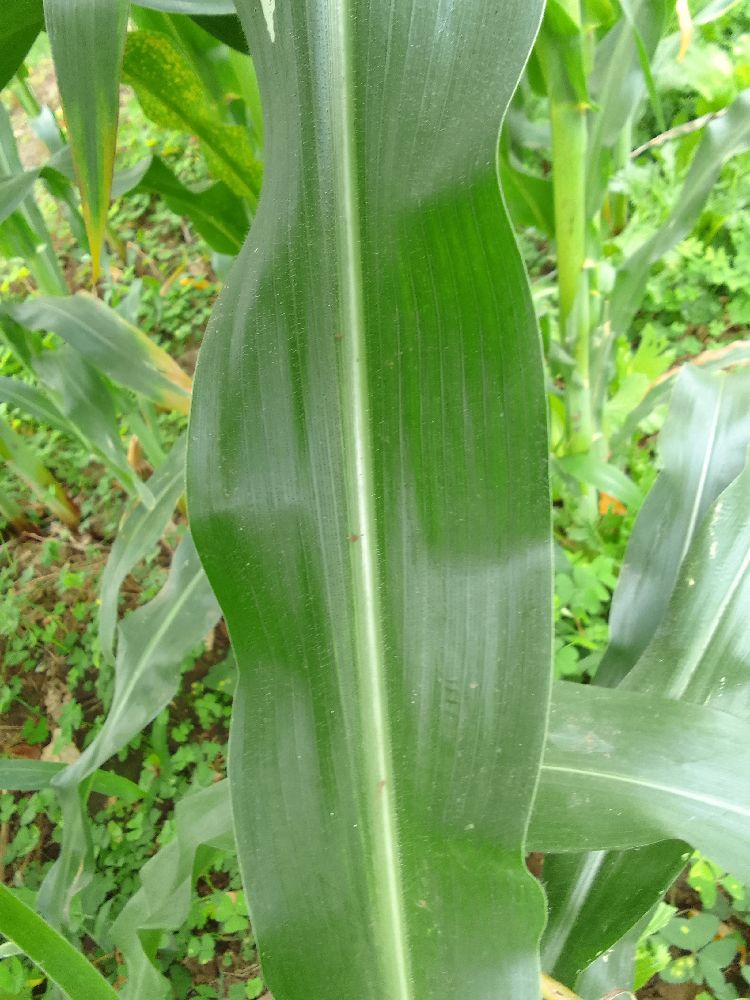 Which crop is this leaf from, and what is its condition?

maize, healthy
